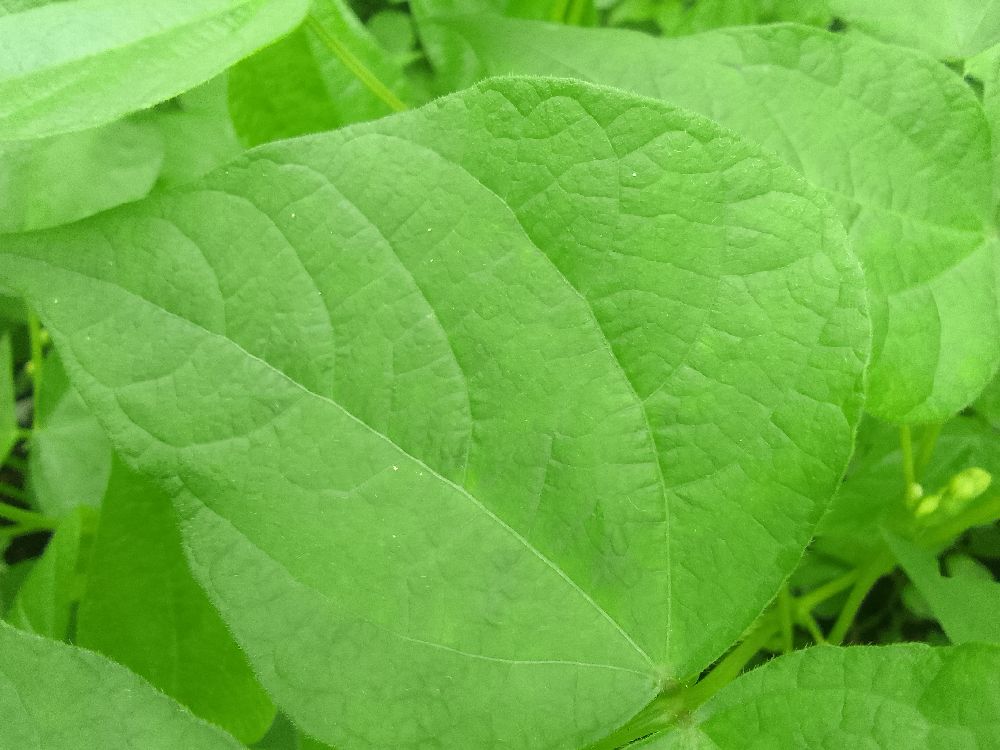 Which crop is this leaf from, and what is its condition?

common bean, healthy
